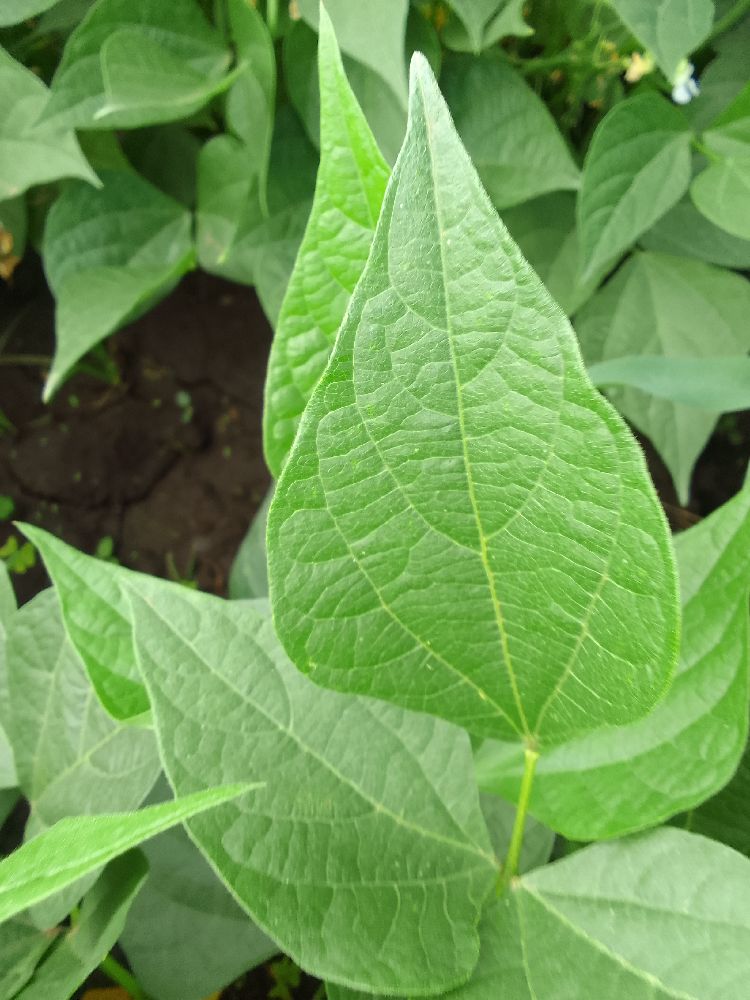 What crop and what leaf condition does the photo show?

common bean, healthy
